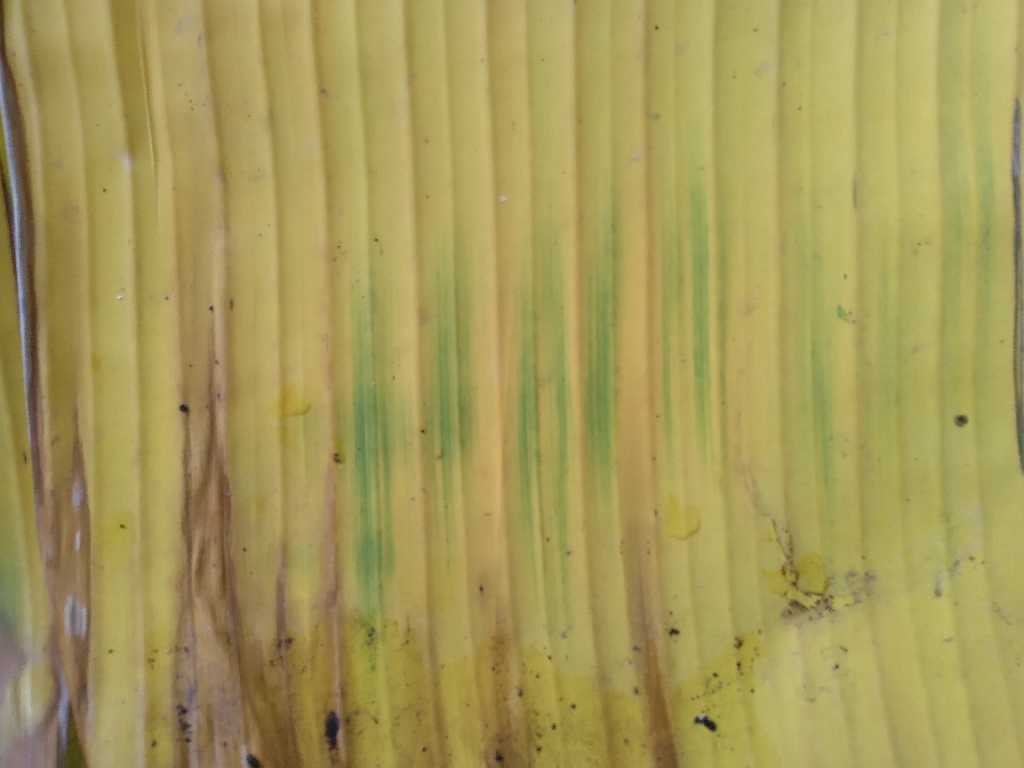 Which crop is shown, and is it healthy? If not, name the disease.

banana, fusarium wilt race 1
